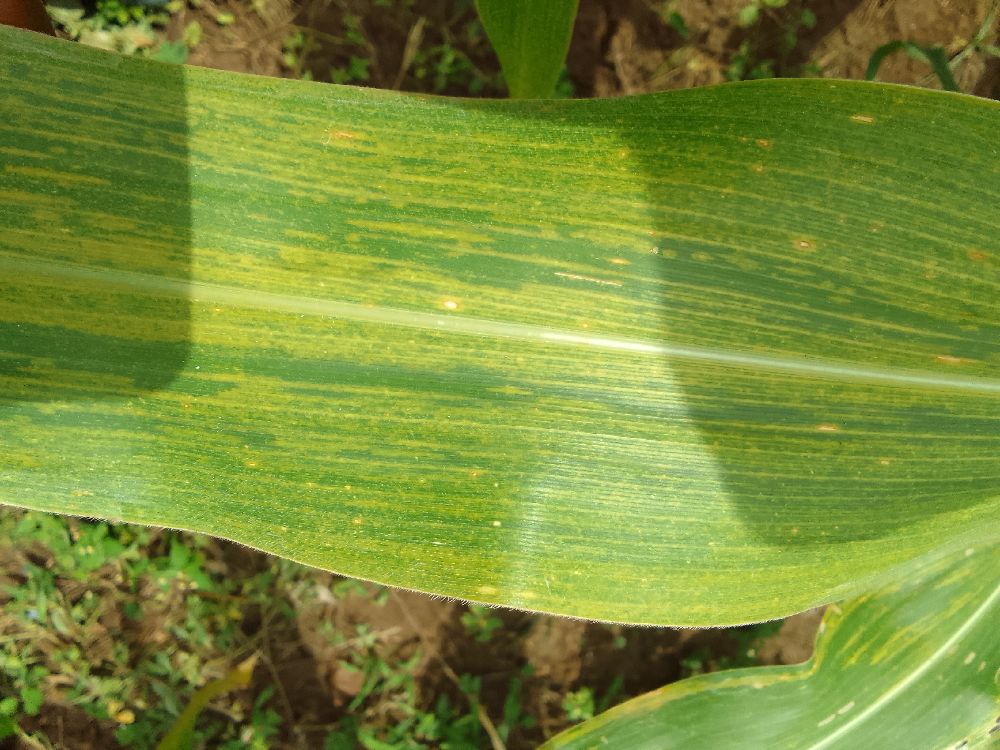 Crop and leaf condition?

maize, maize lethal necrosis
